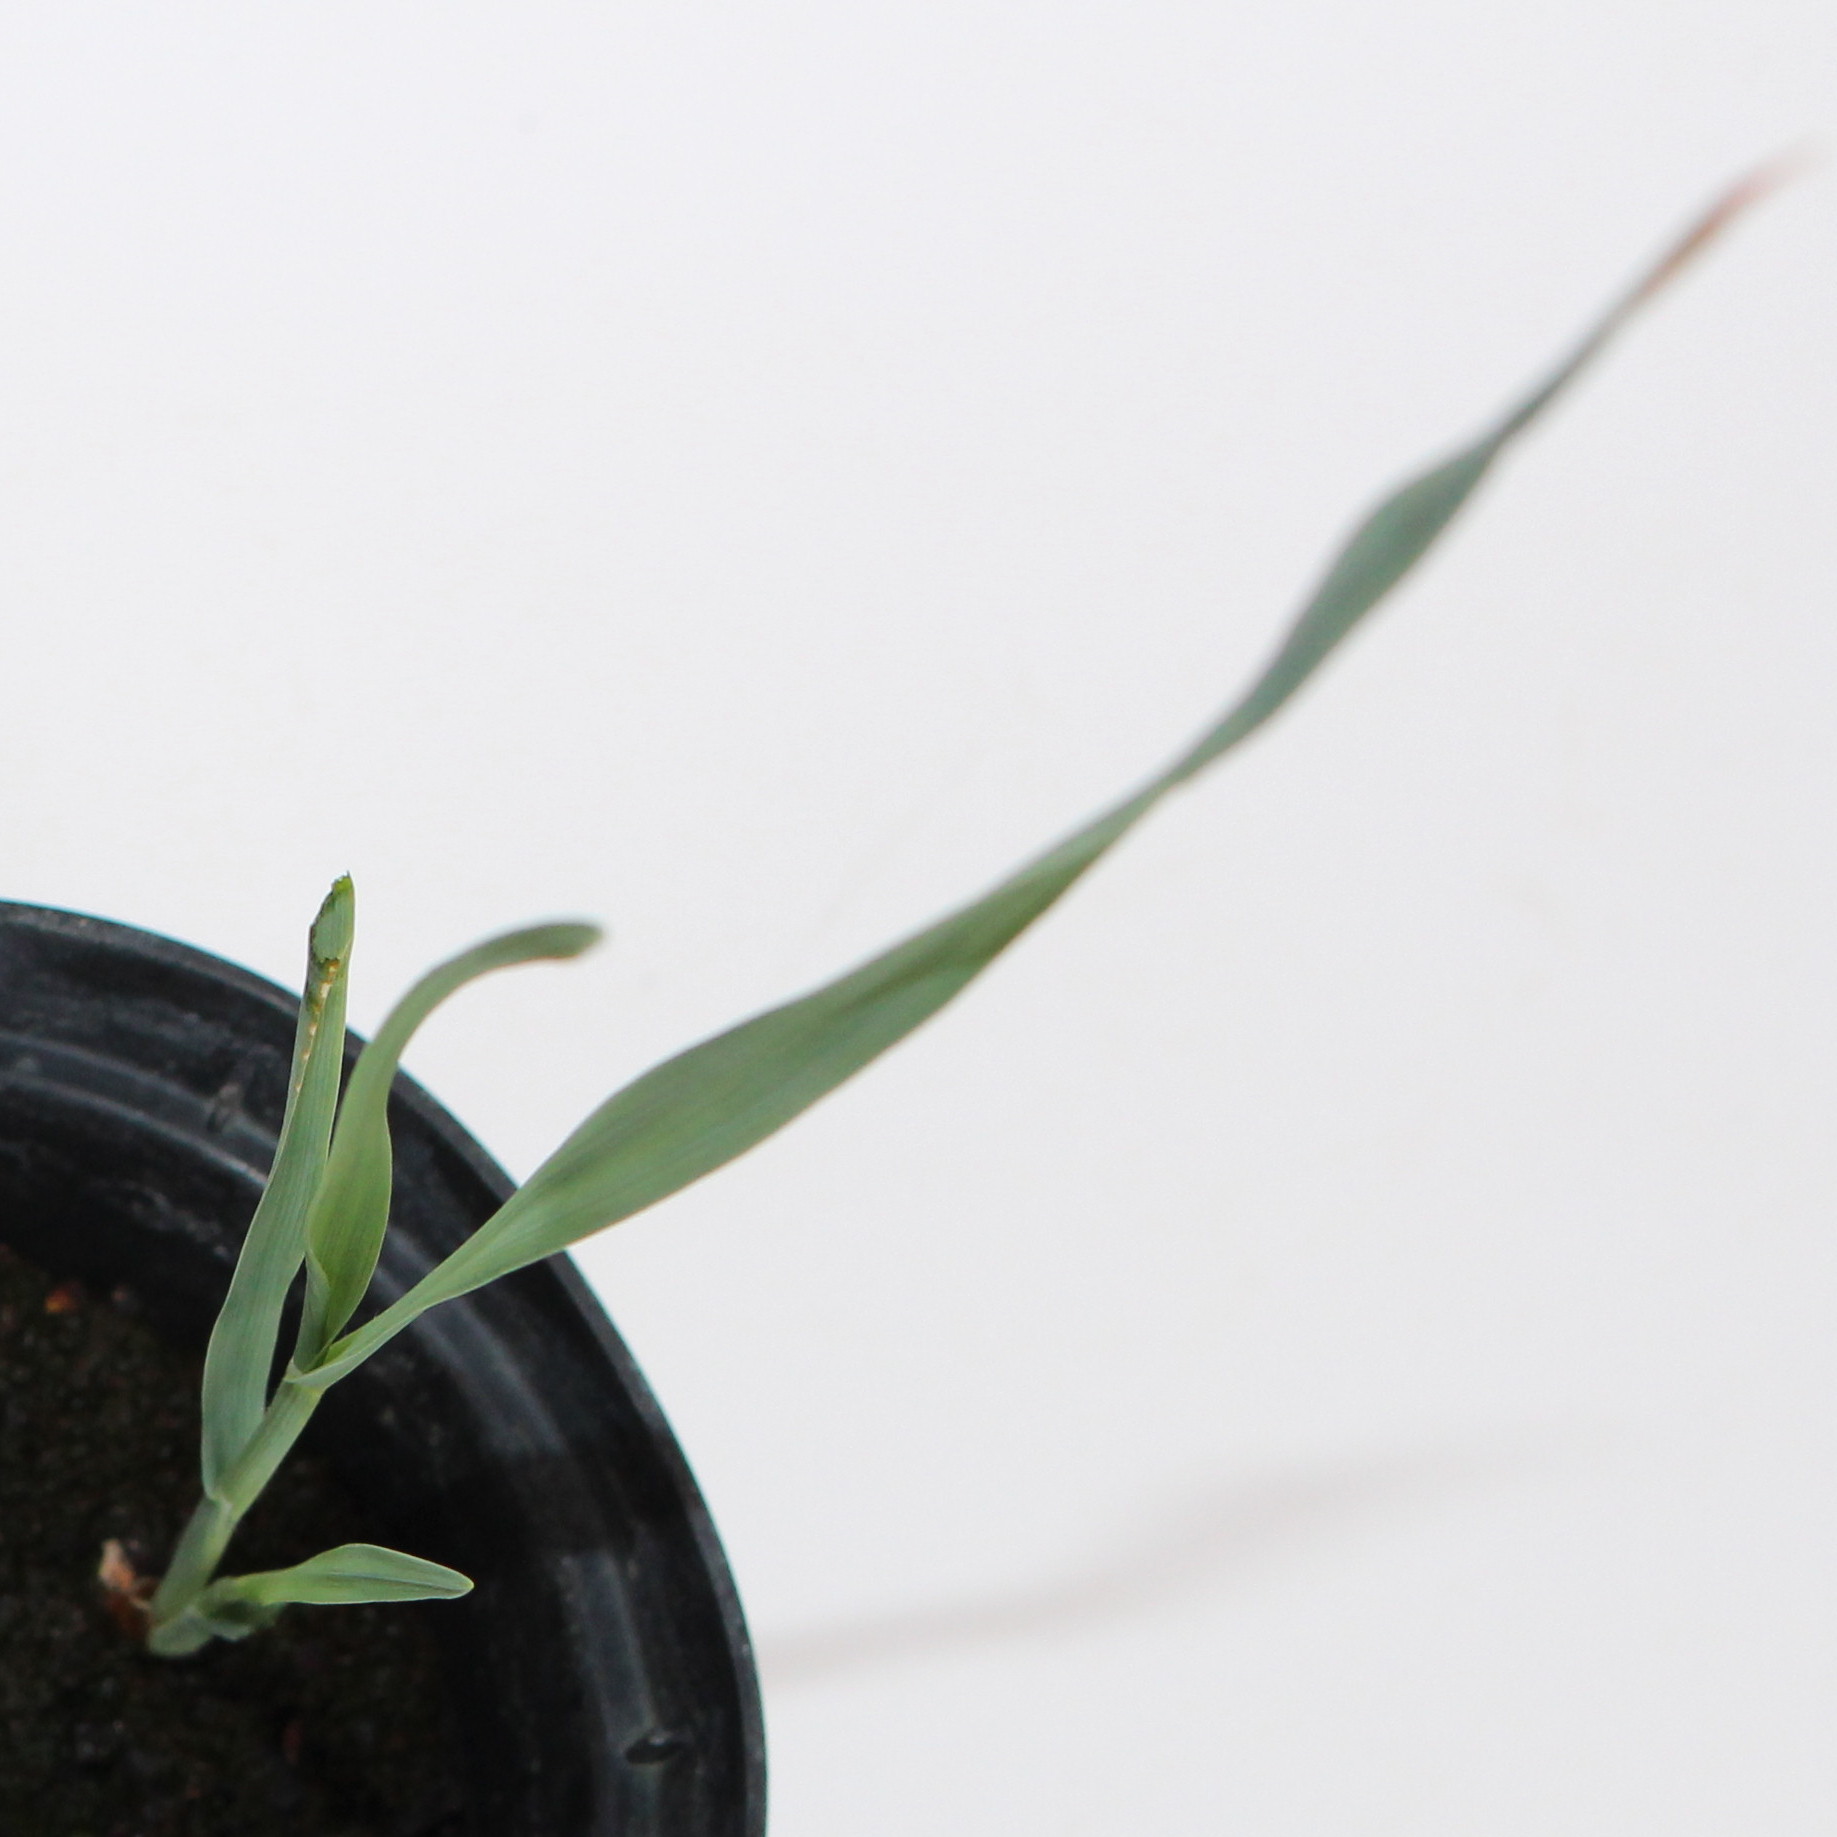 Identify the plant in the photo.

Avena sterilis
